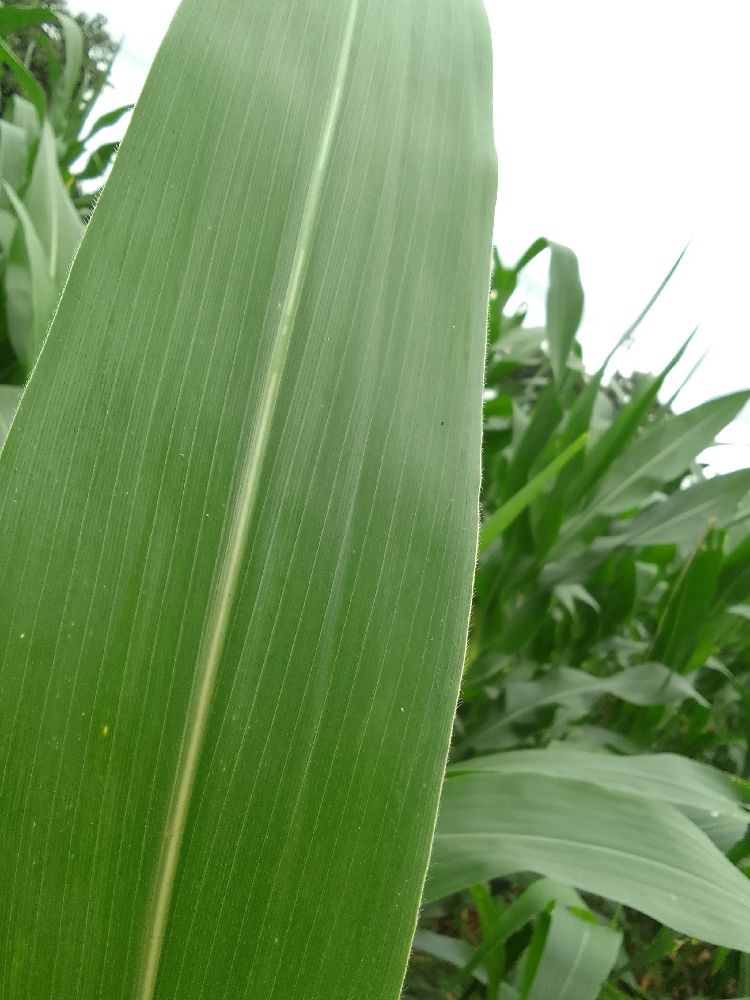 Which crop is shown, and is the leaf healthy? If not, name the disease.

maize, healthy
